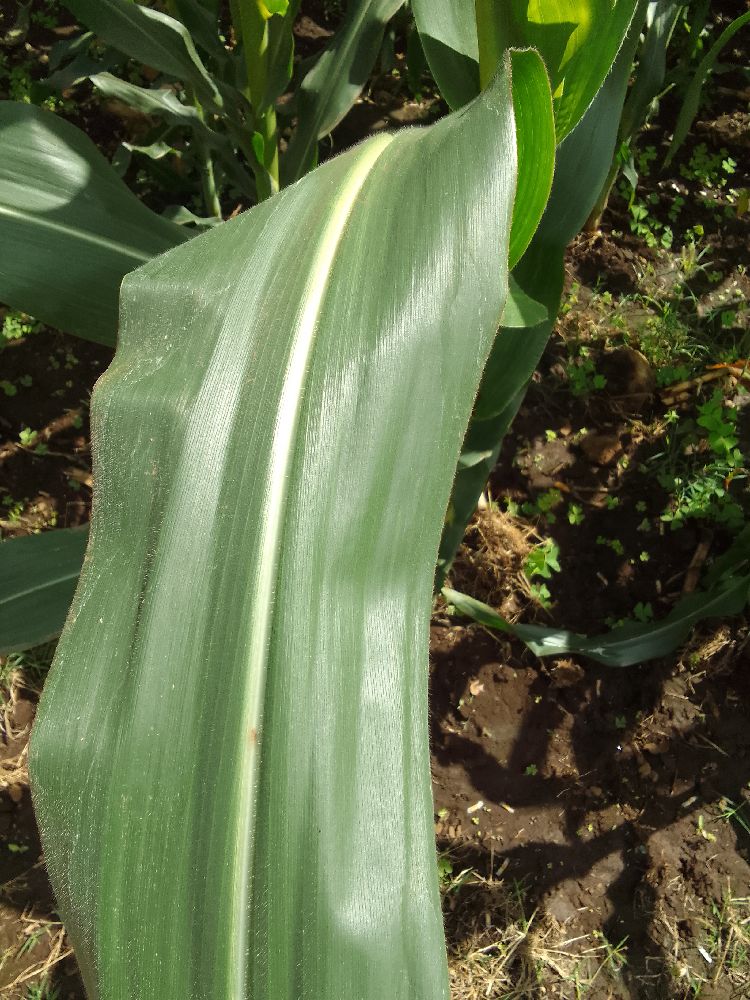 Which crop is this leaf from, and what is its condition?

maize, healthy
